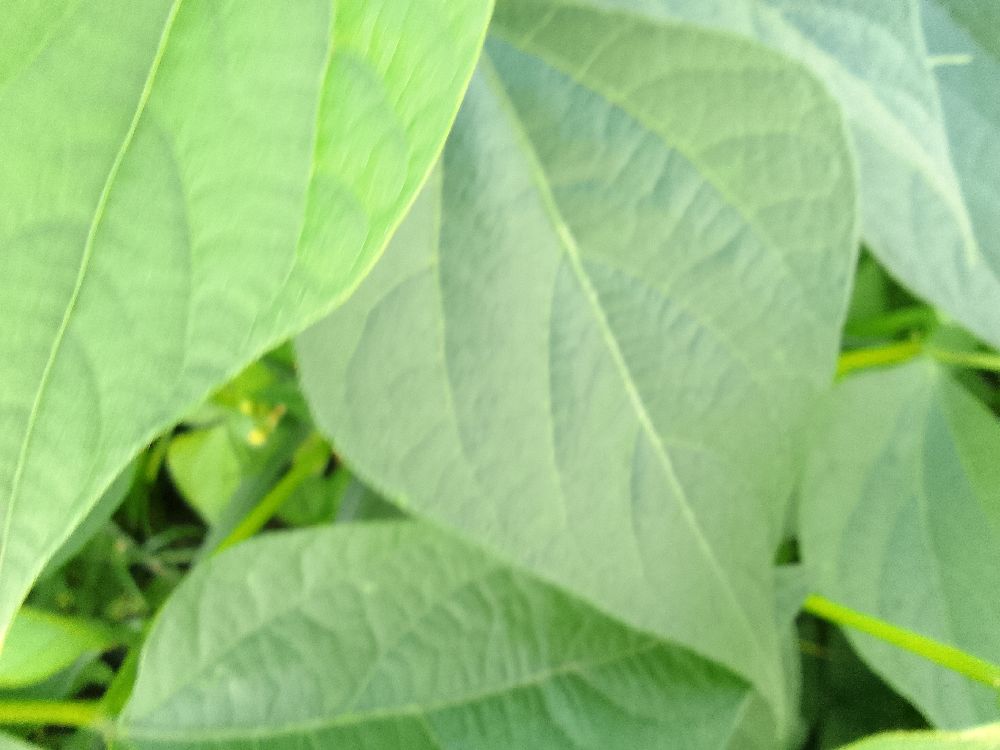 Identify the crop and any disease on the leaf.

common bean, healthy
